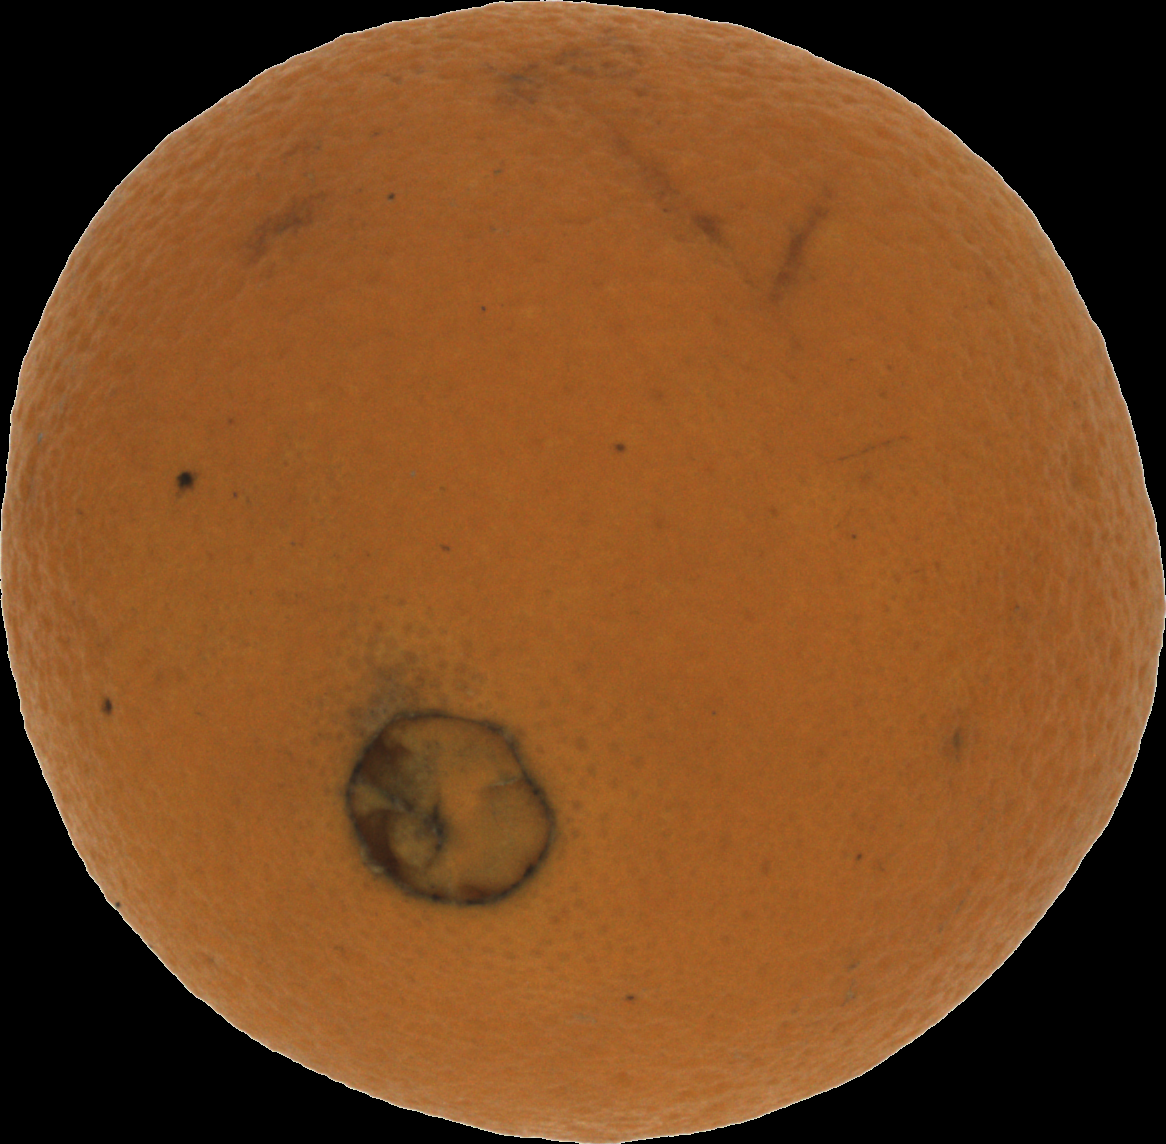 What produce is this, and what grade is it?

orange, bad
